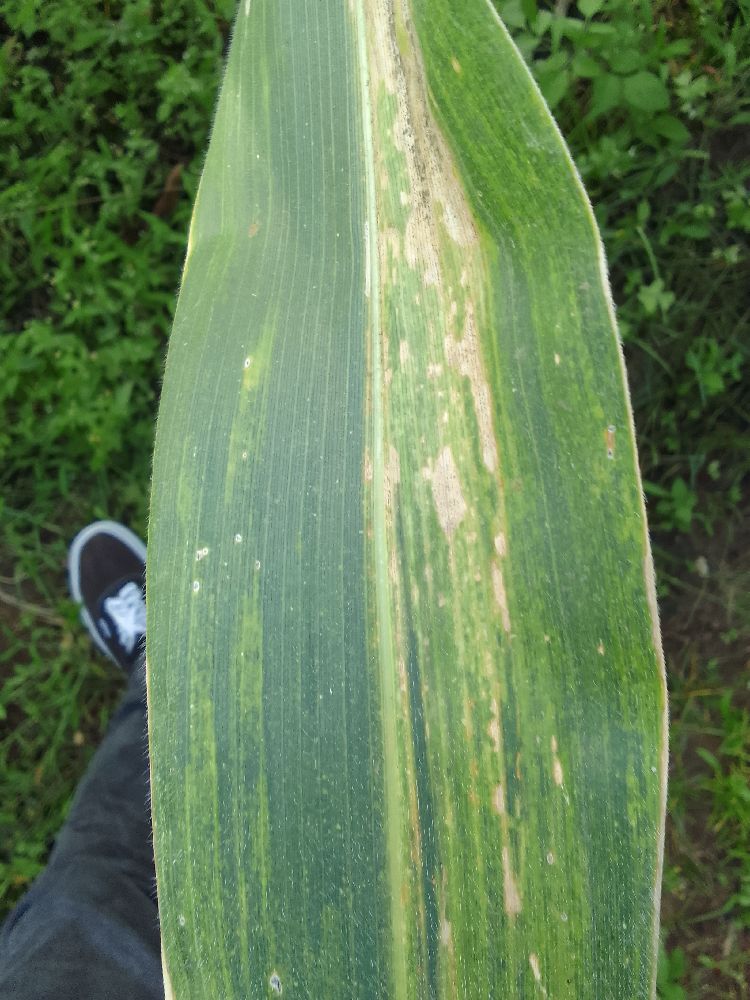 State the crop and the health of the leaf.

maize, maize lethal necrosis
